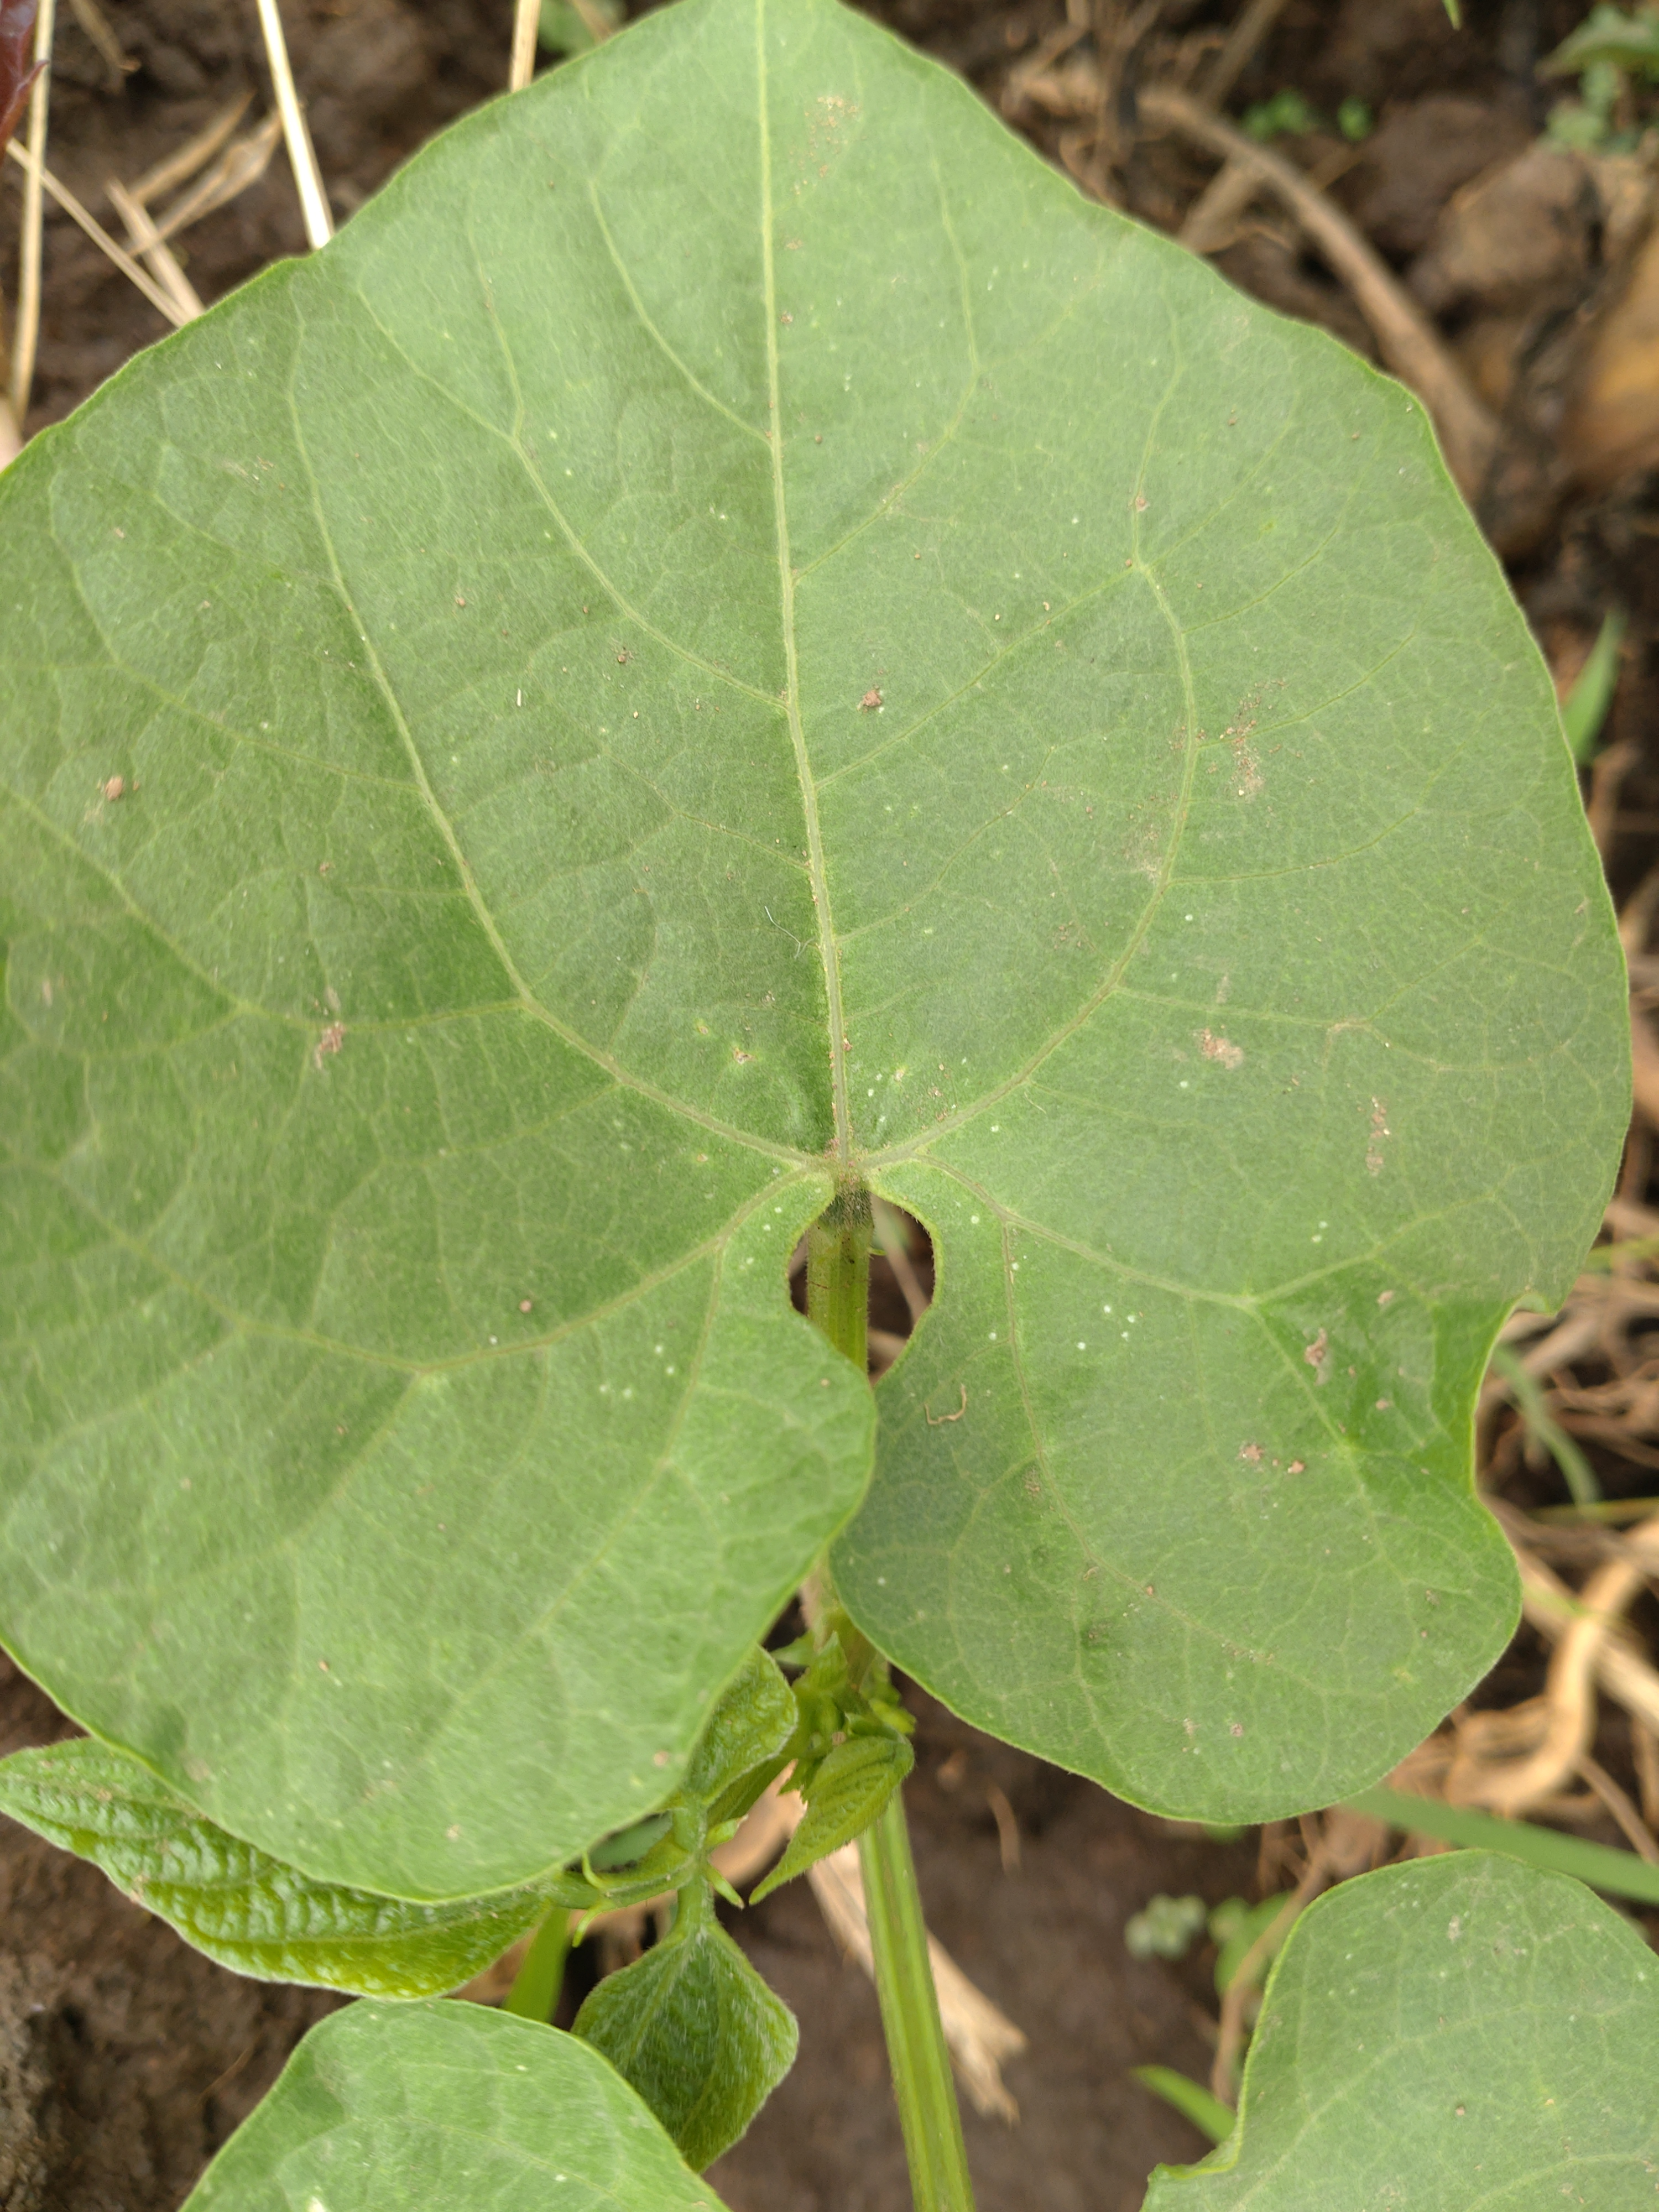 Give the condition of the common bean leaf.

healthy
